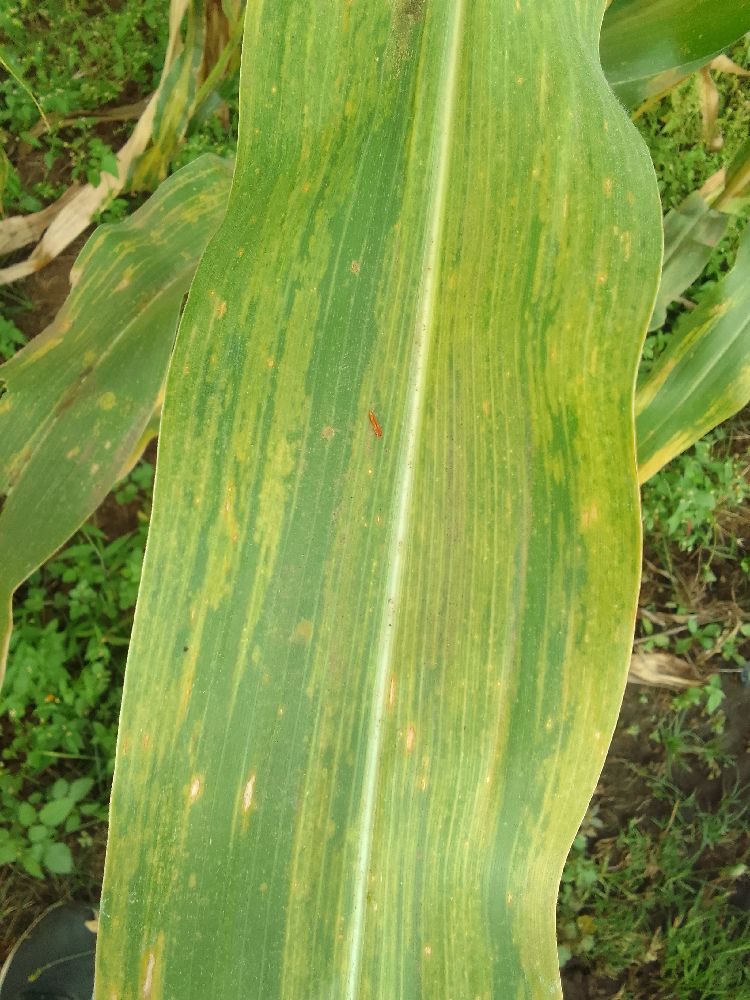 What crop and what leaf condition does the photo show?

maize, maize lethal necrosis
